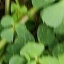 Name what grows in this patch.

unstructured weed
